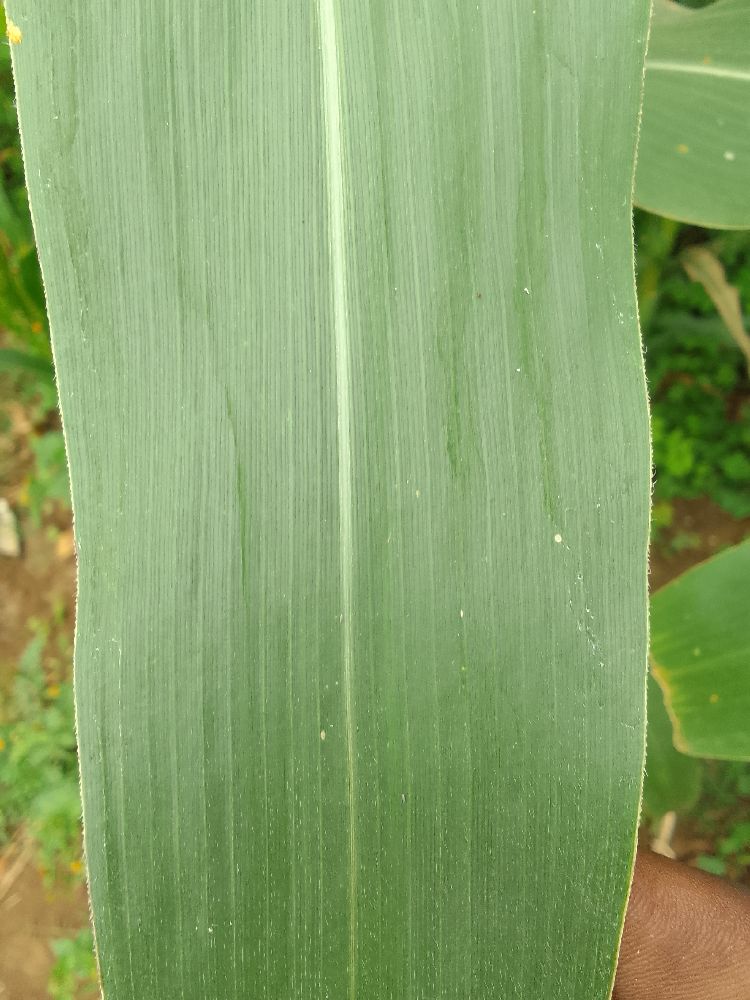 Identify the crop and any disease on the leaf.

maize, healthy
